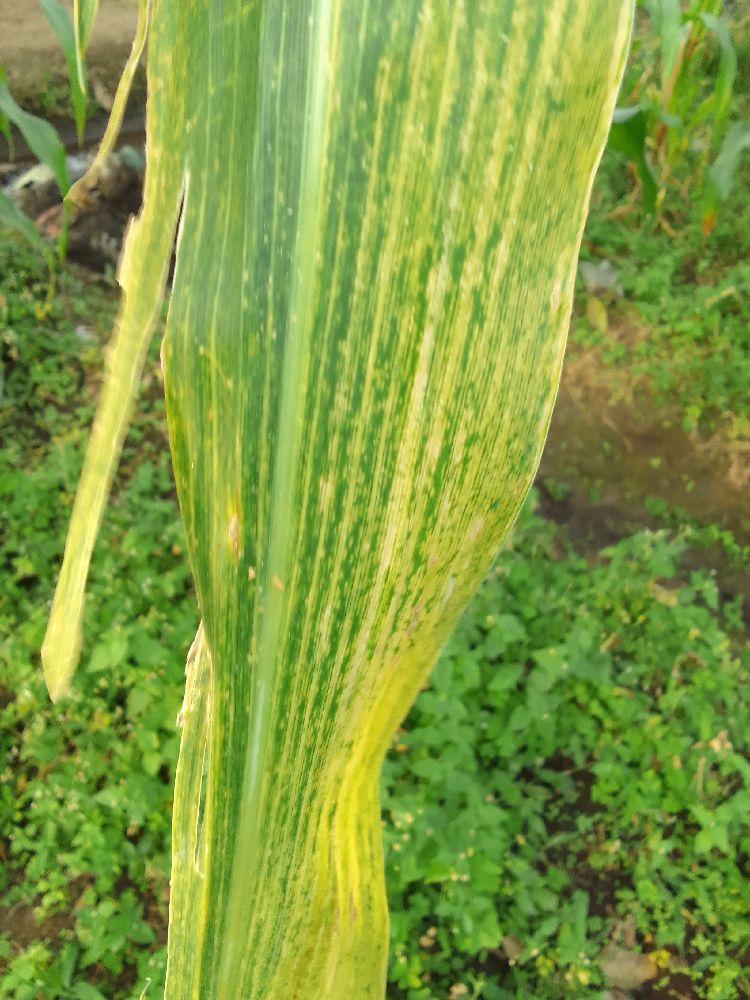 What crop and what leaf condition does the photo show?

maize, maize lethal necrosis
